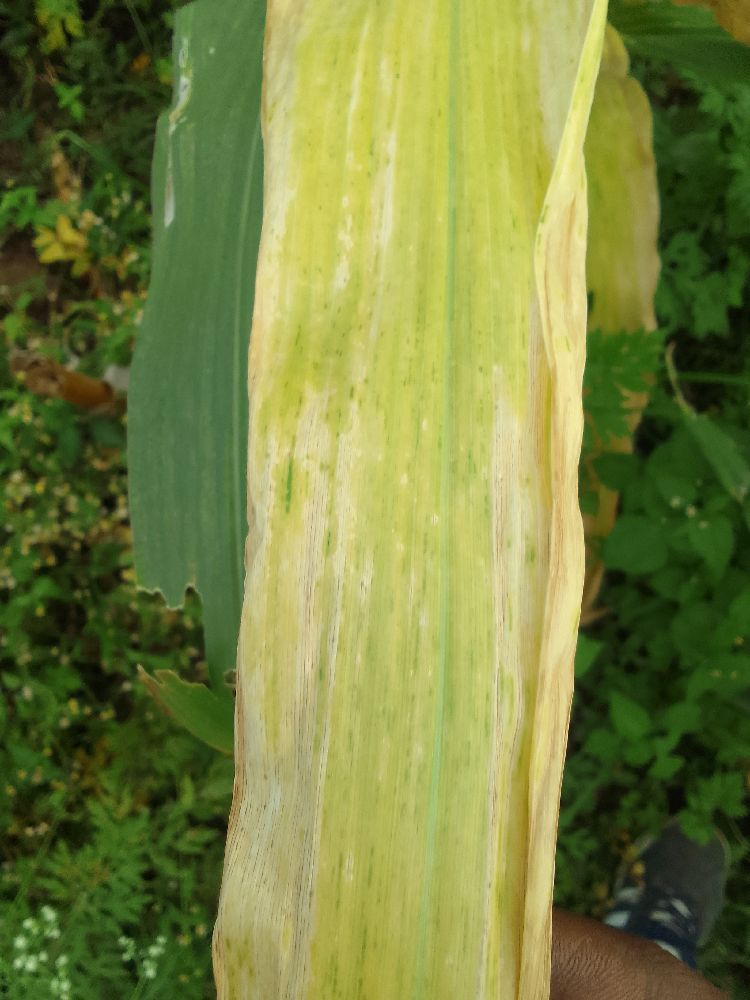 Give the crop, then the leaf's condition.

maize, maize lethal necrosis
